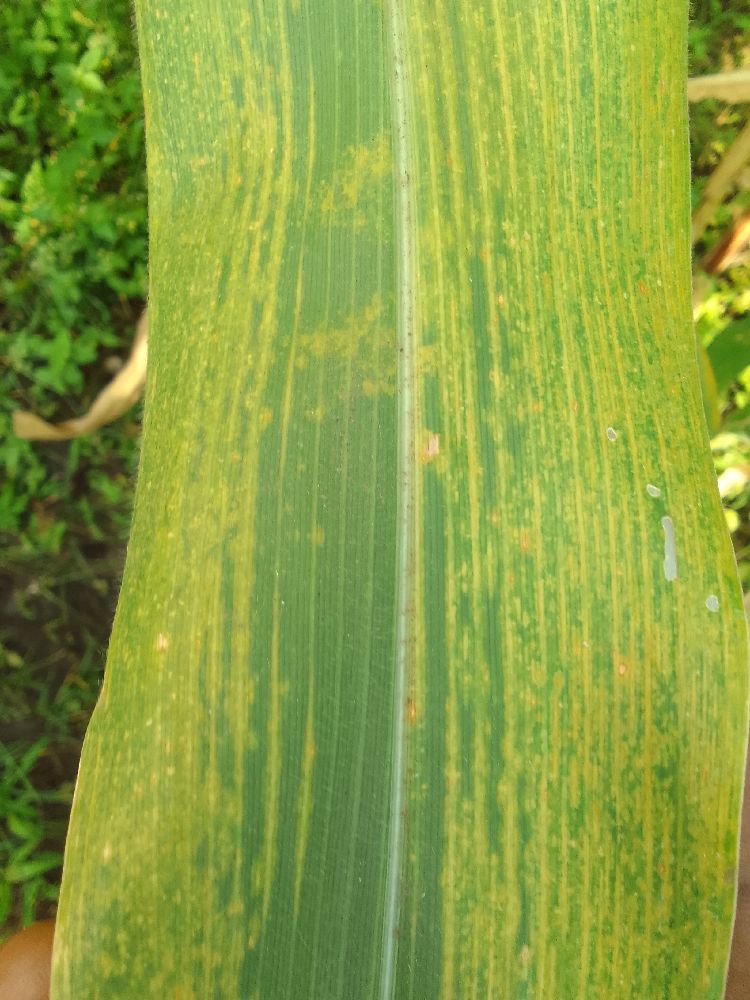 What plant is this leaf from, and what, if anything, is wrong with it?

maize, maize lethal necrosis
